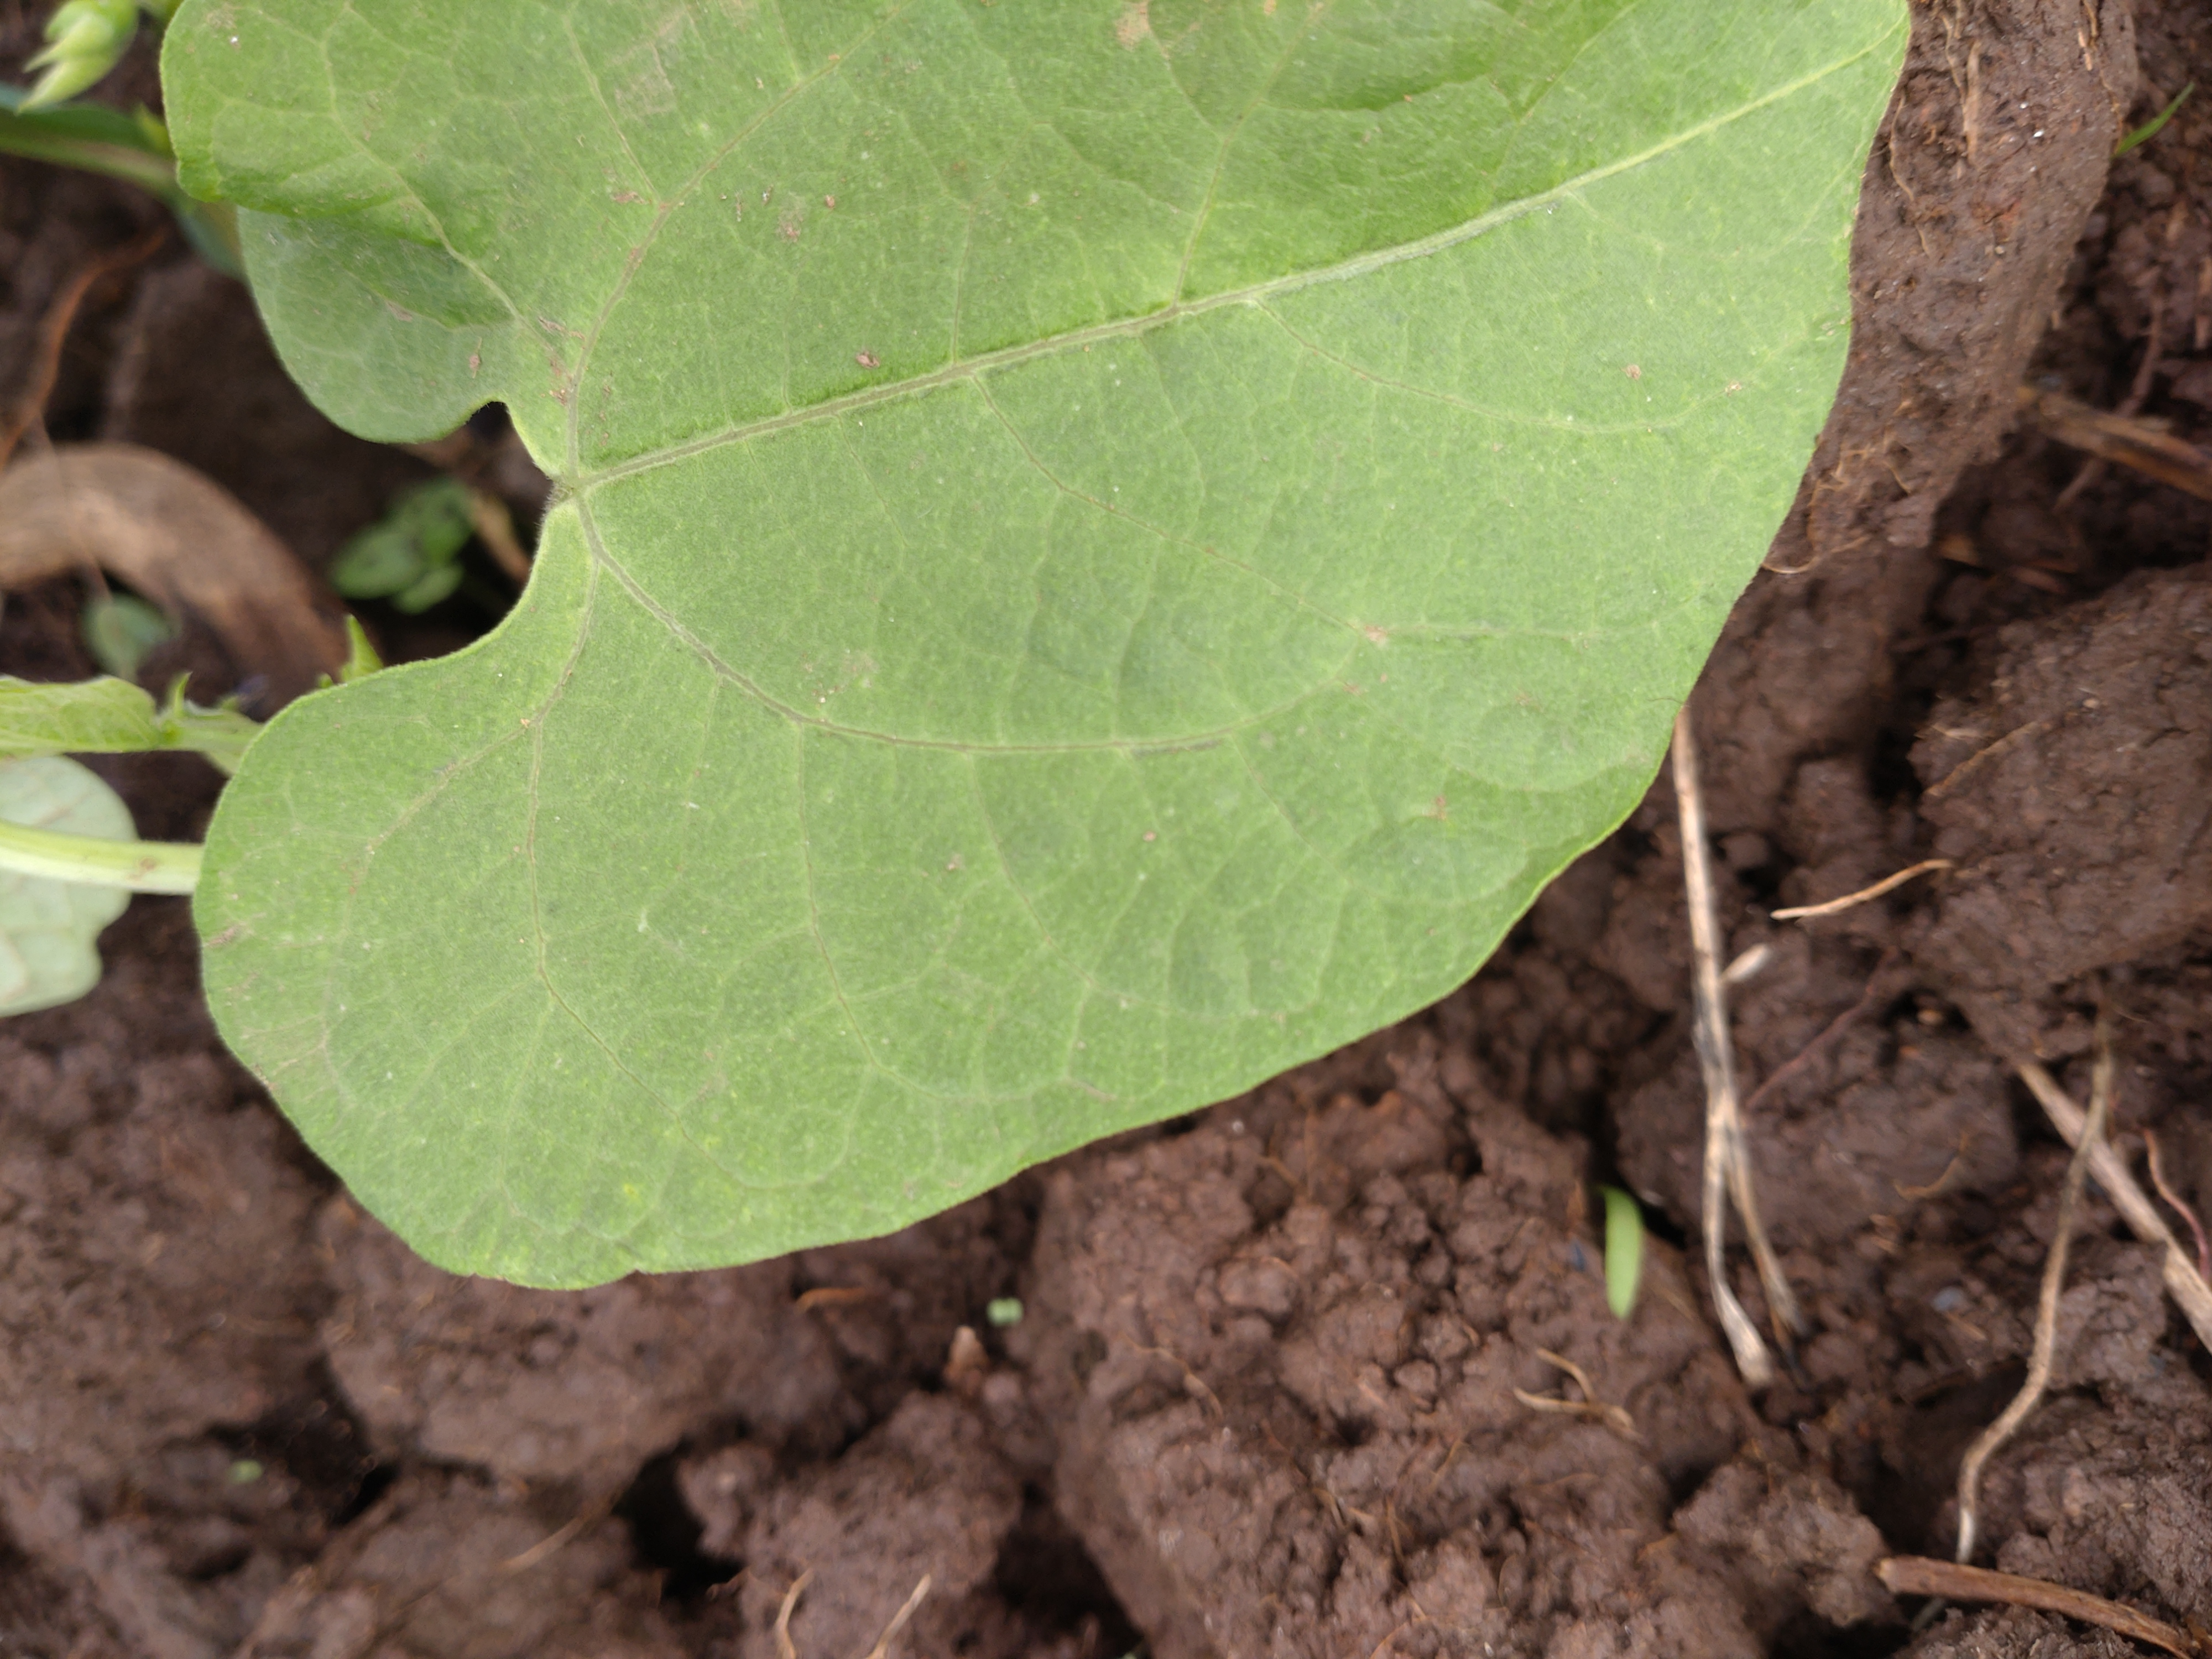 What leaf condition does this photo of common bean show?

healthy
